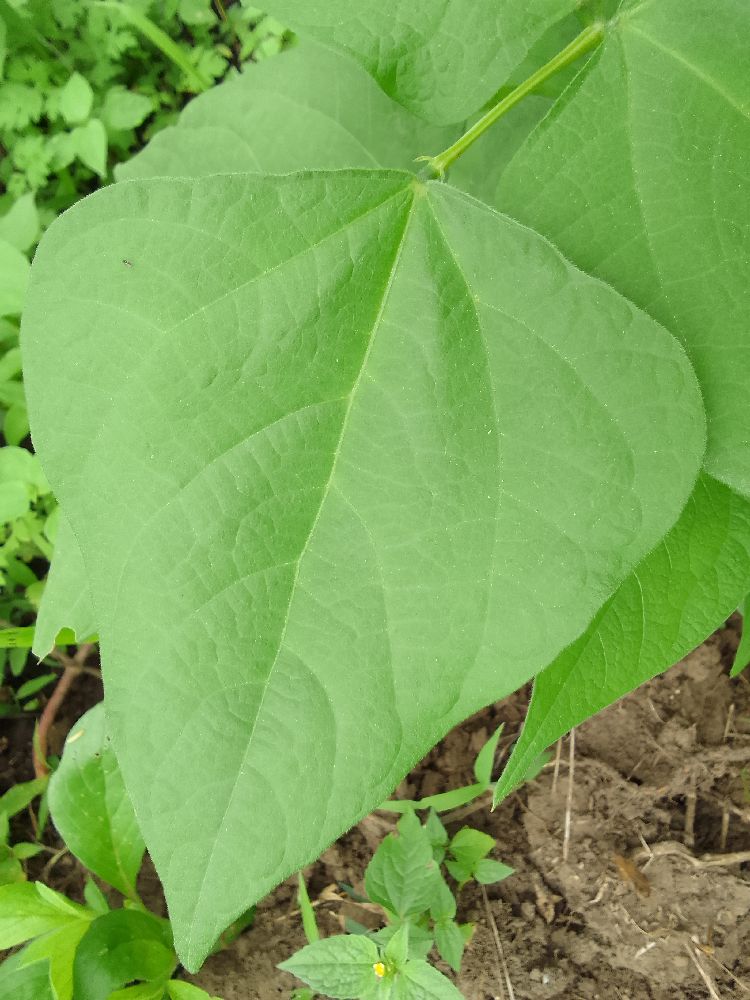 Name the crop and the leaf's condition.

common bean, healthy
